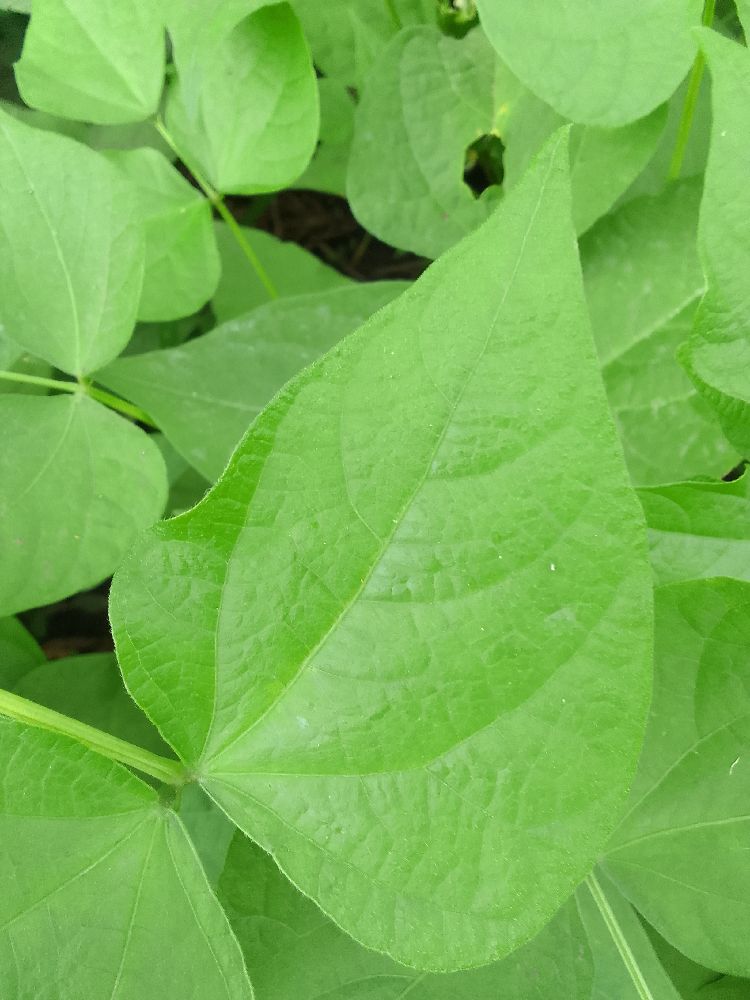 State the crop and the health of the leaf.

common bean, healthy
